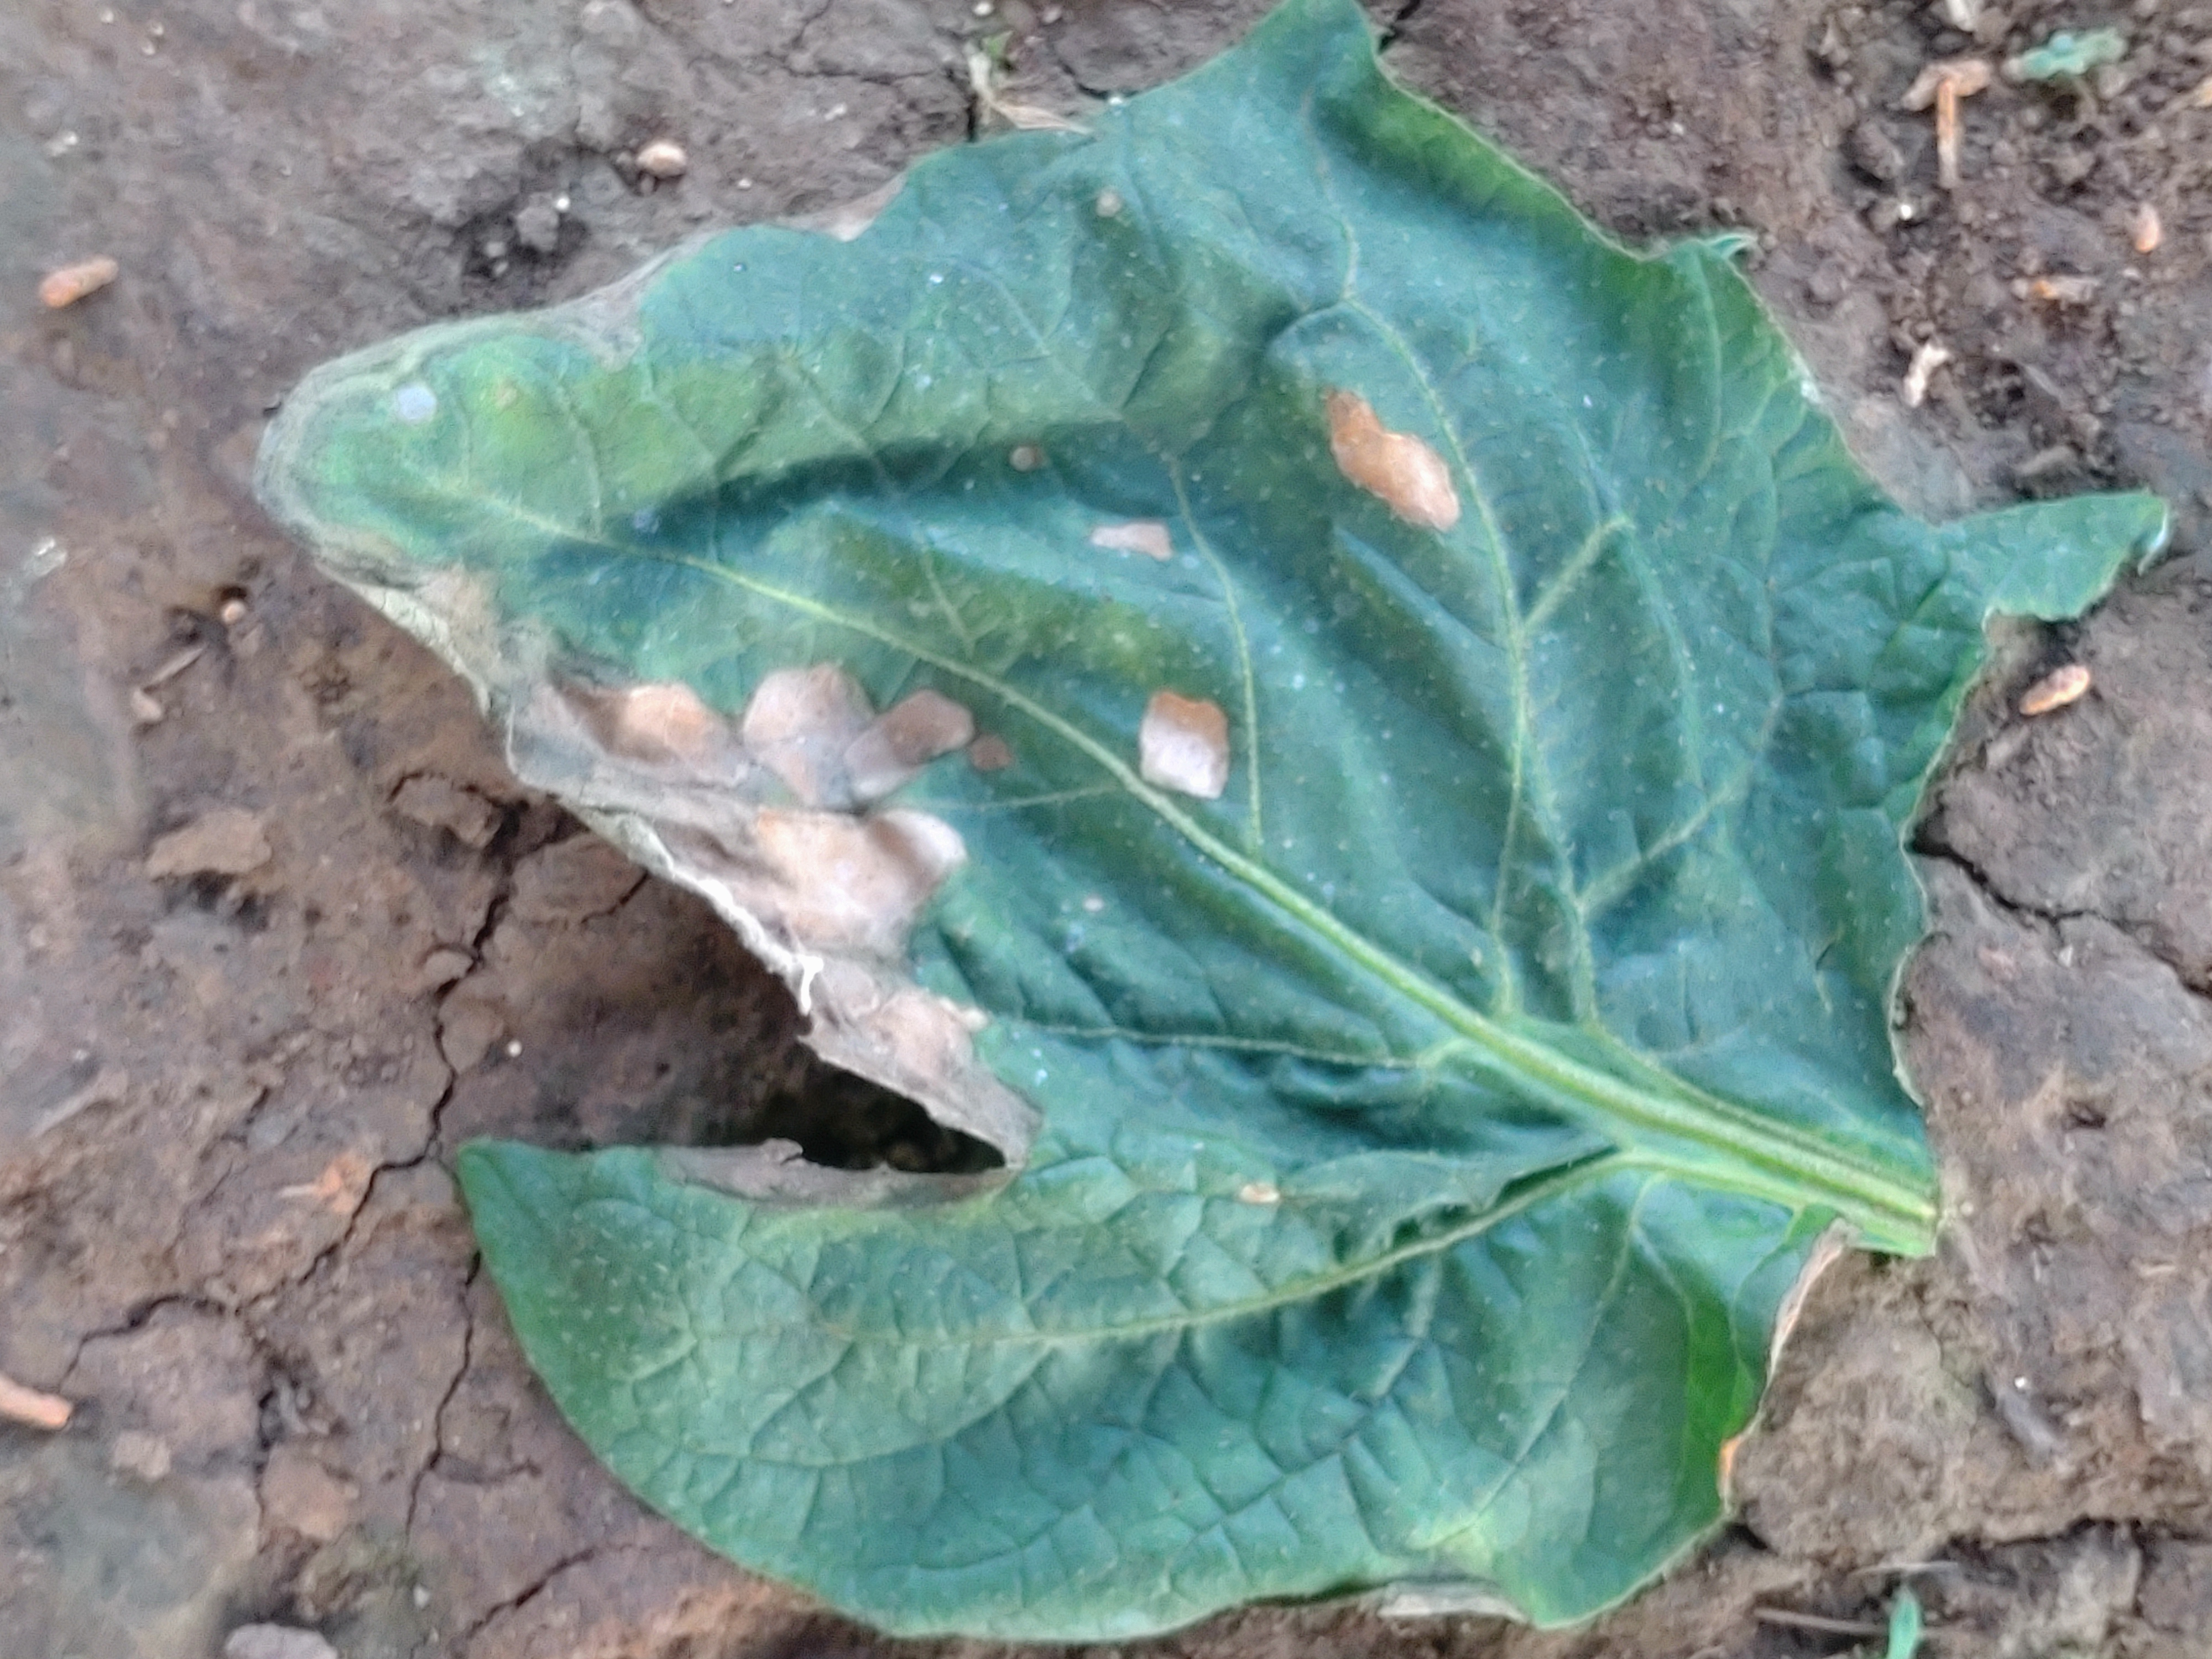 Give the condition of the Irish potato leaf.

early blight
